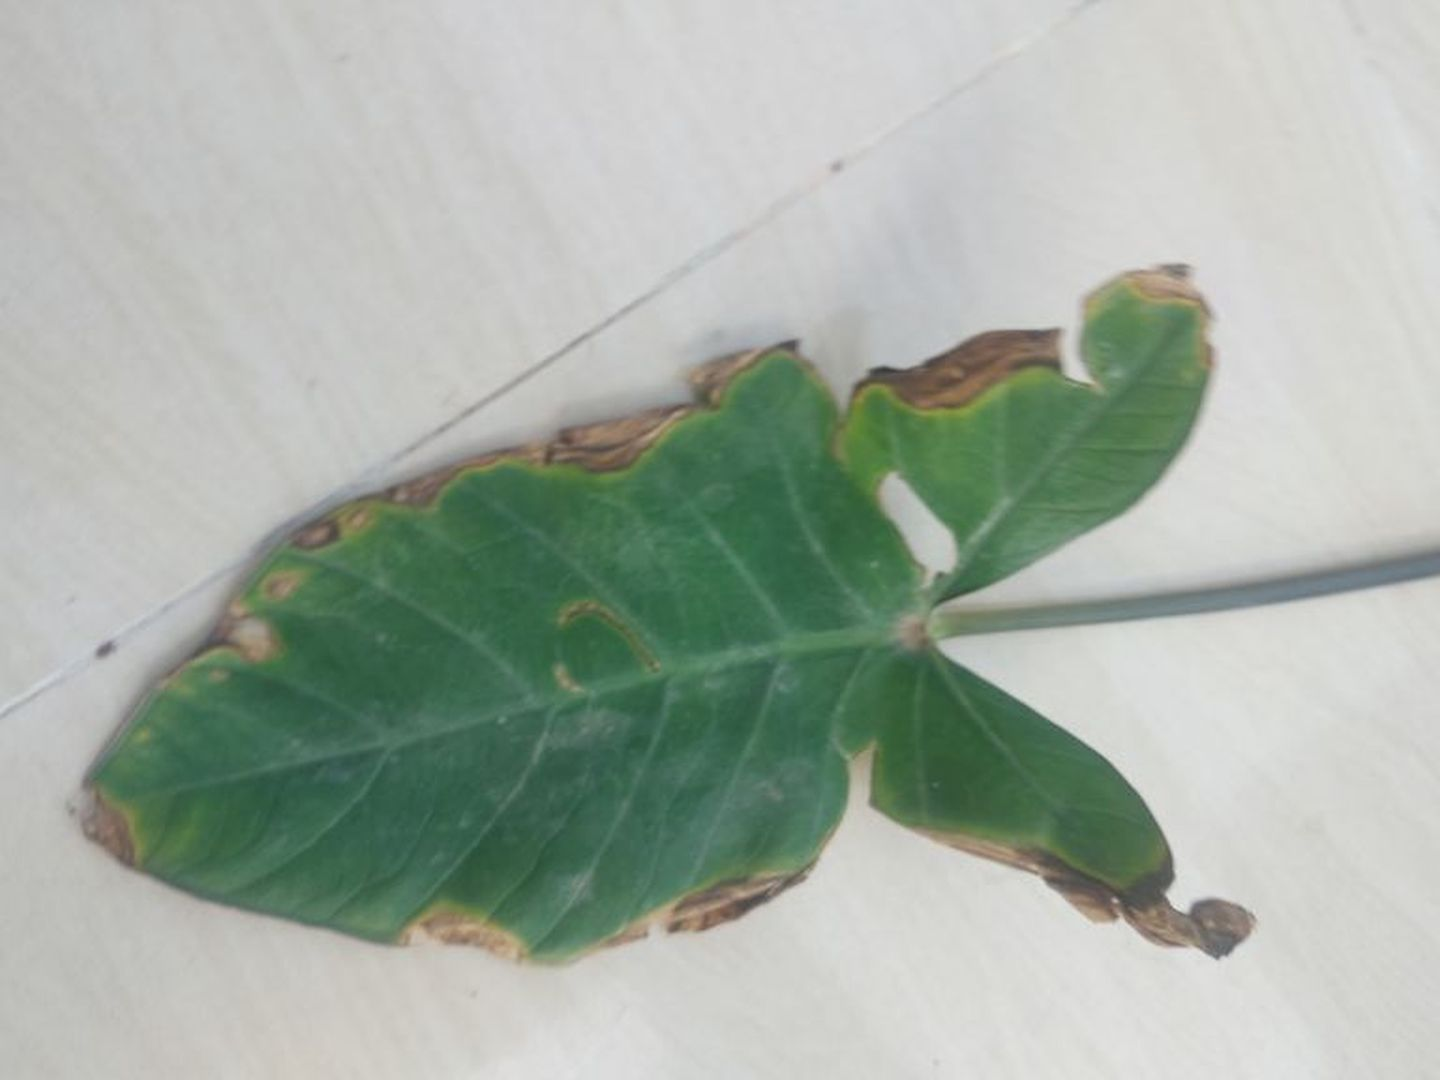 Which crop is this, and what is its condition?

taro, leaf blight
